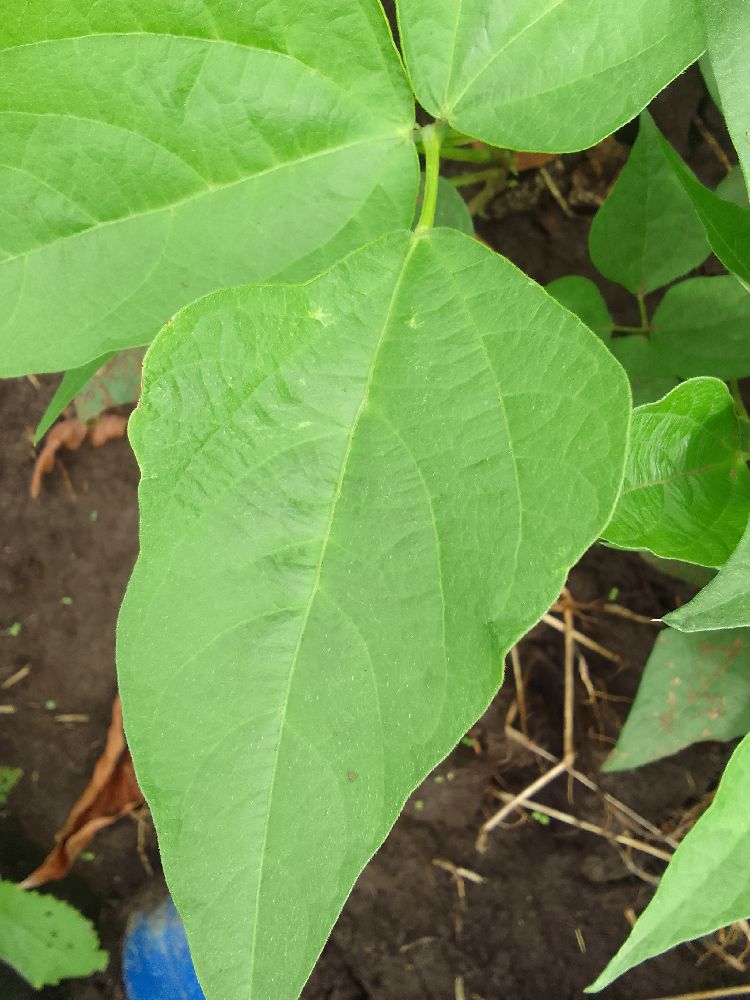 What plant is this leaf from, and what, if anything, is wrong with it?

common bean, healthy
